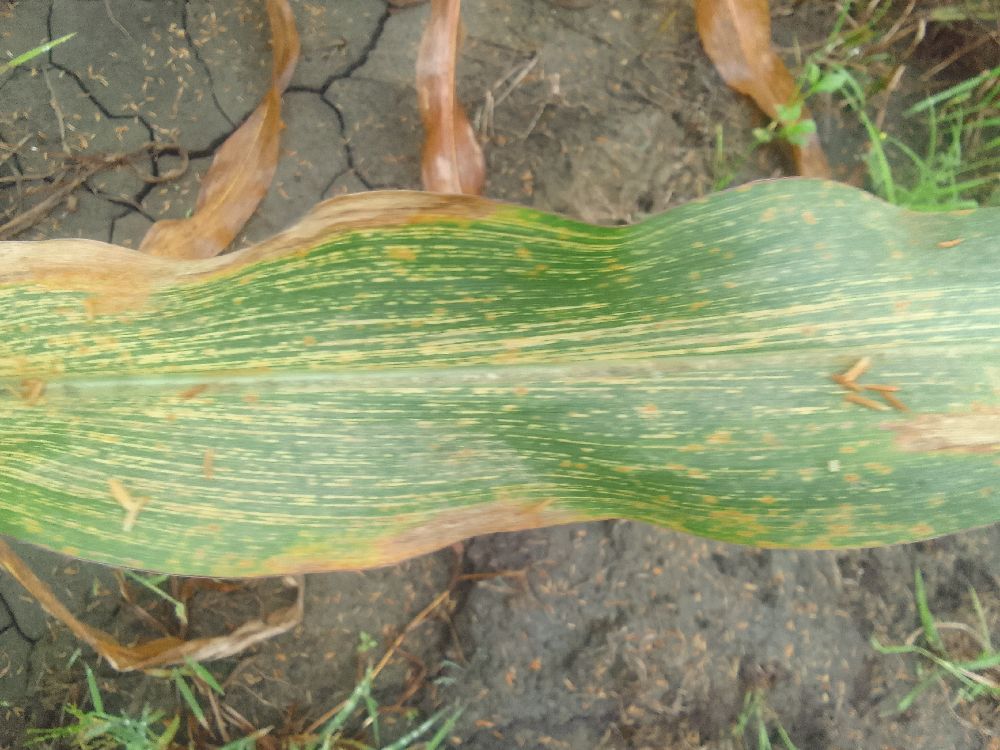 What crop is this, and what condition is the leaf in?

maize, maize streak virus
